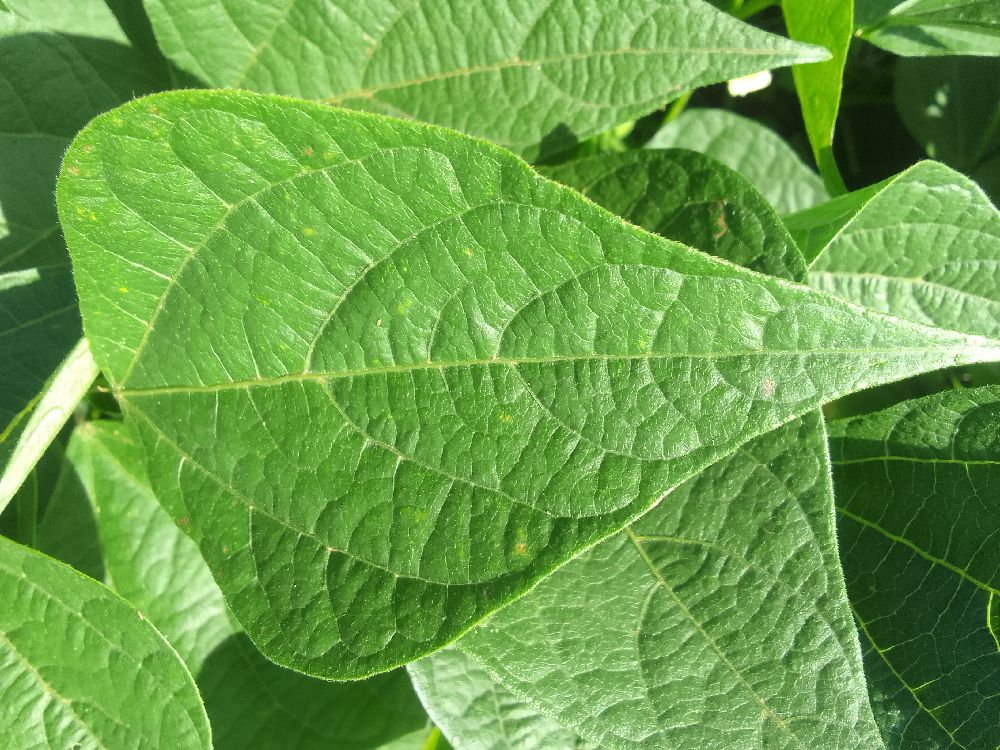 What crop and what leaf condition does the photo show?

common bean, healthy
